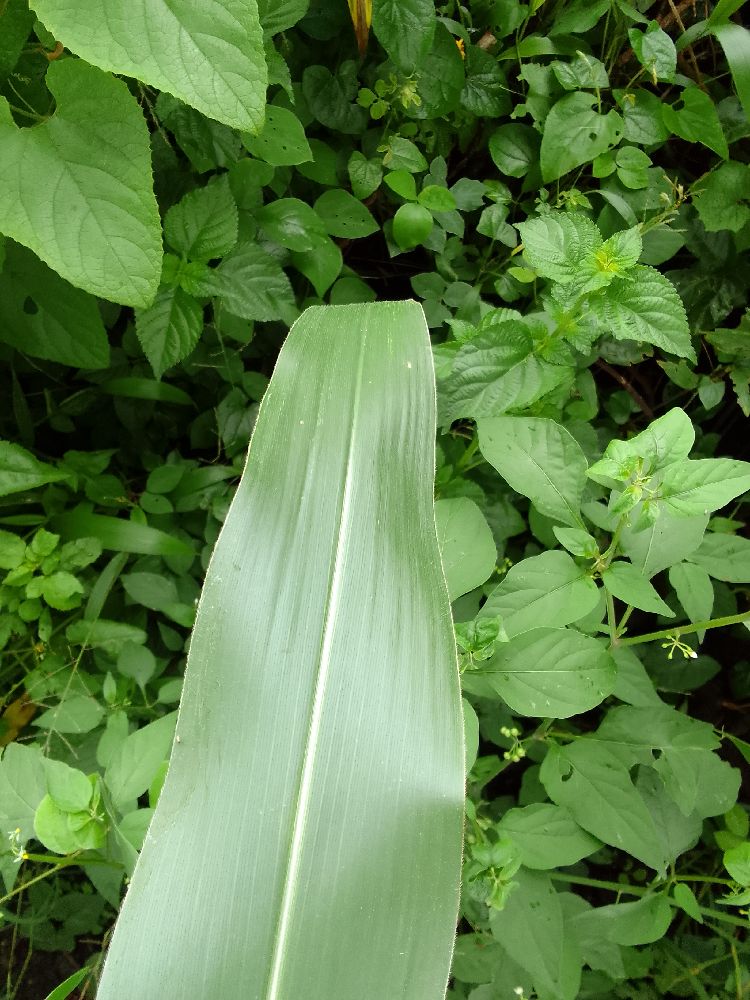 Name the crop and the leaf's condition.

maize, healthy
